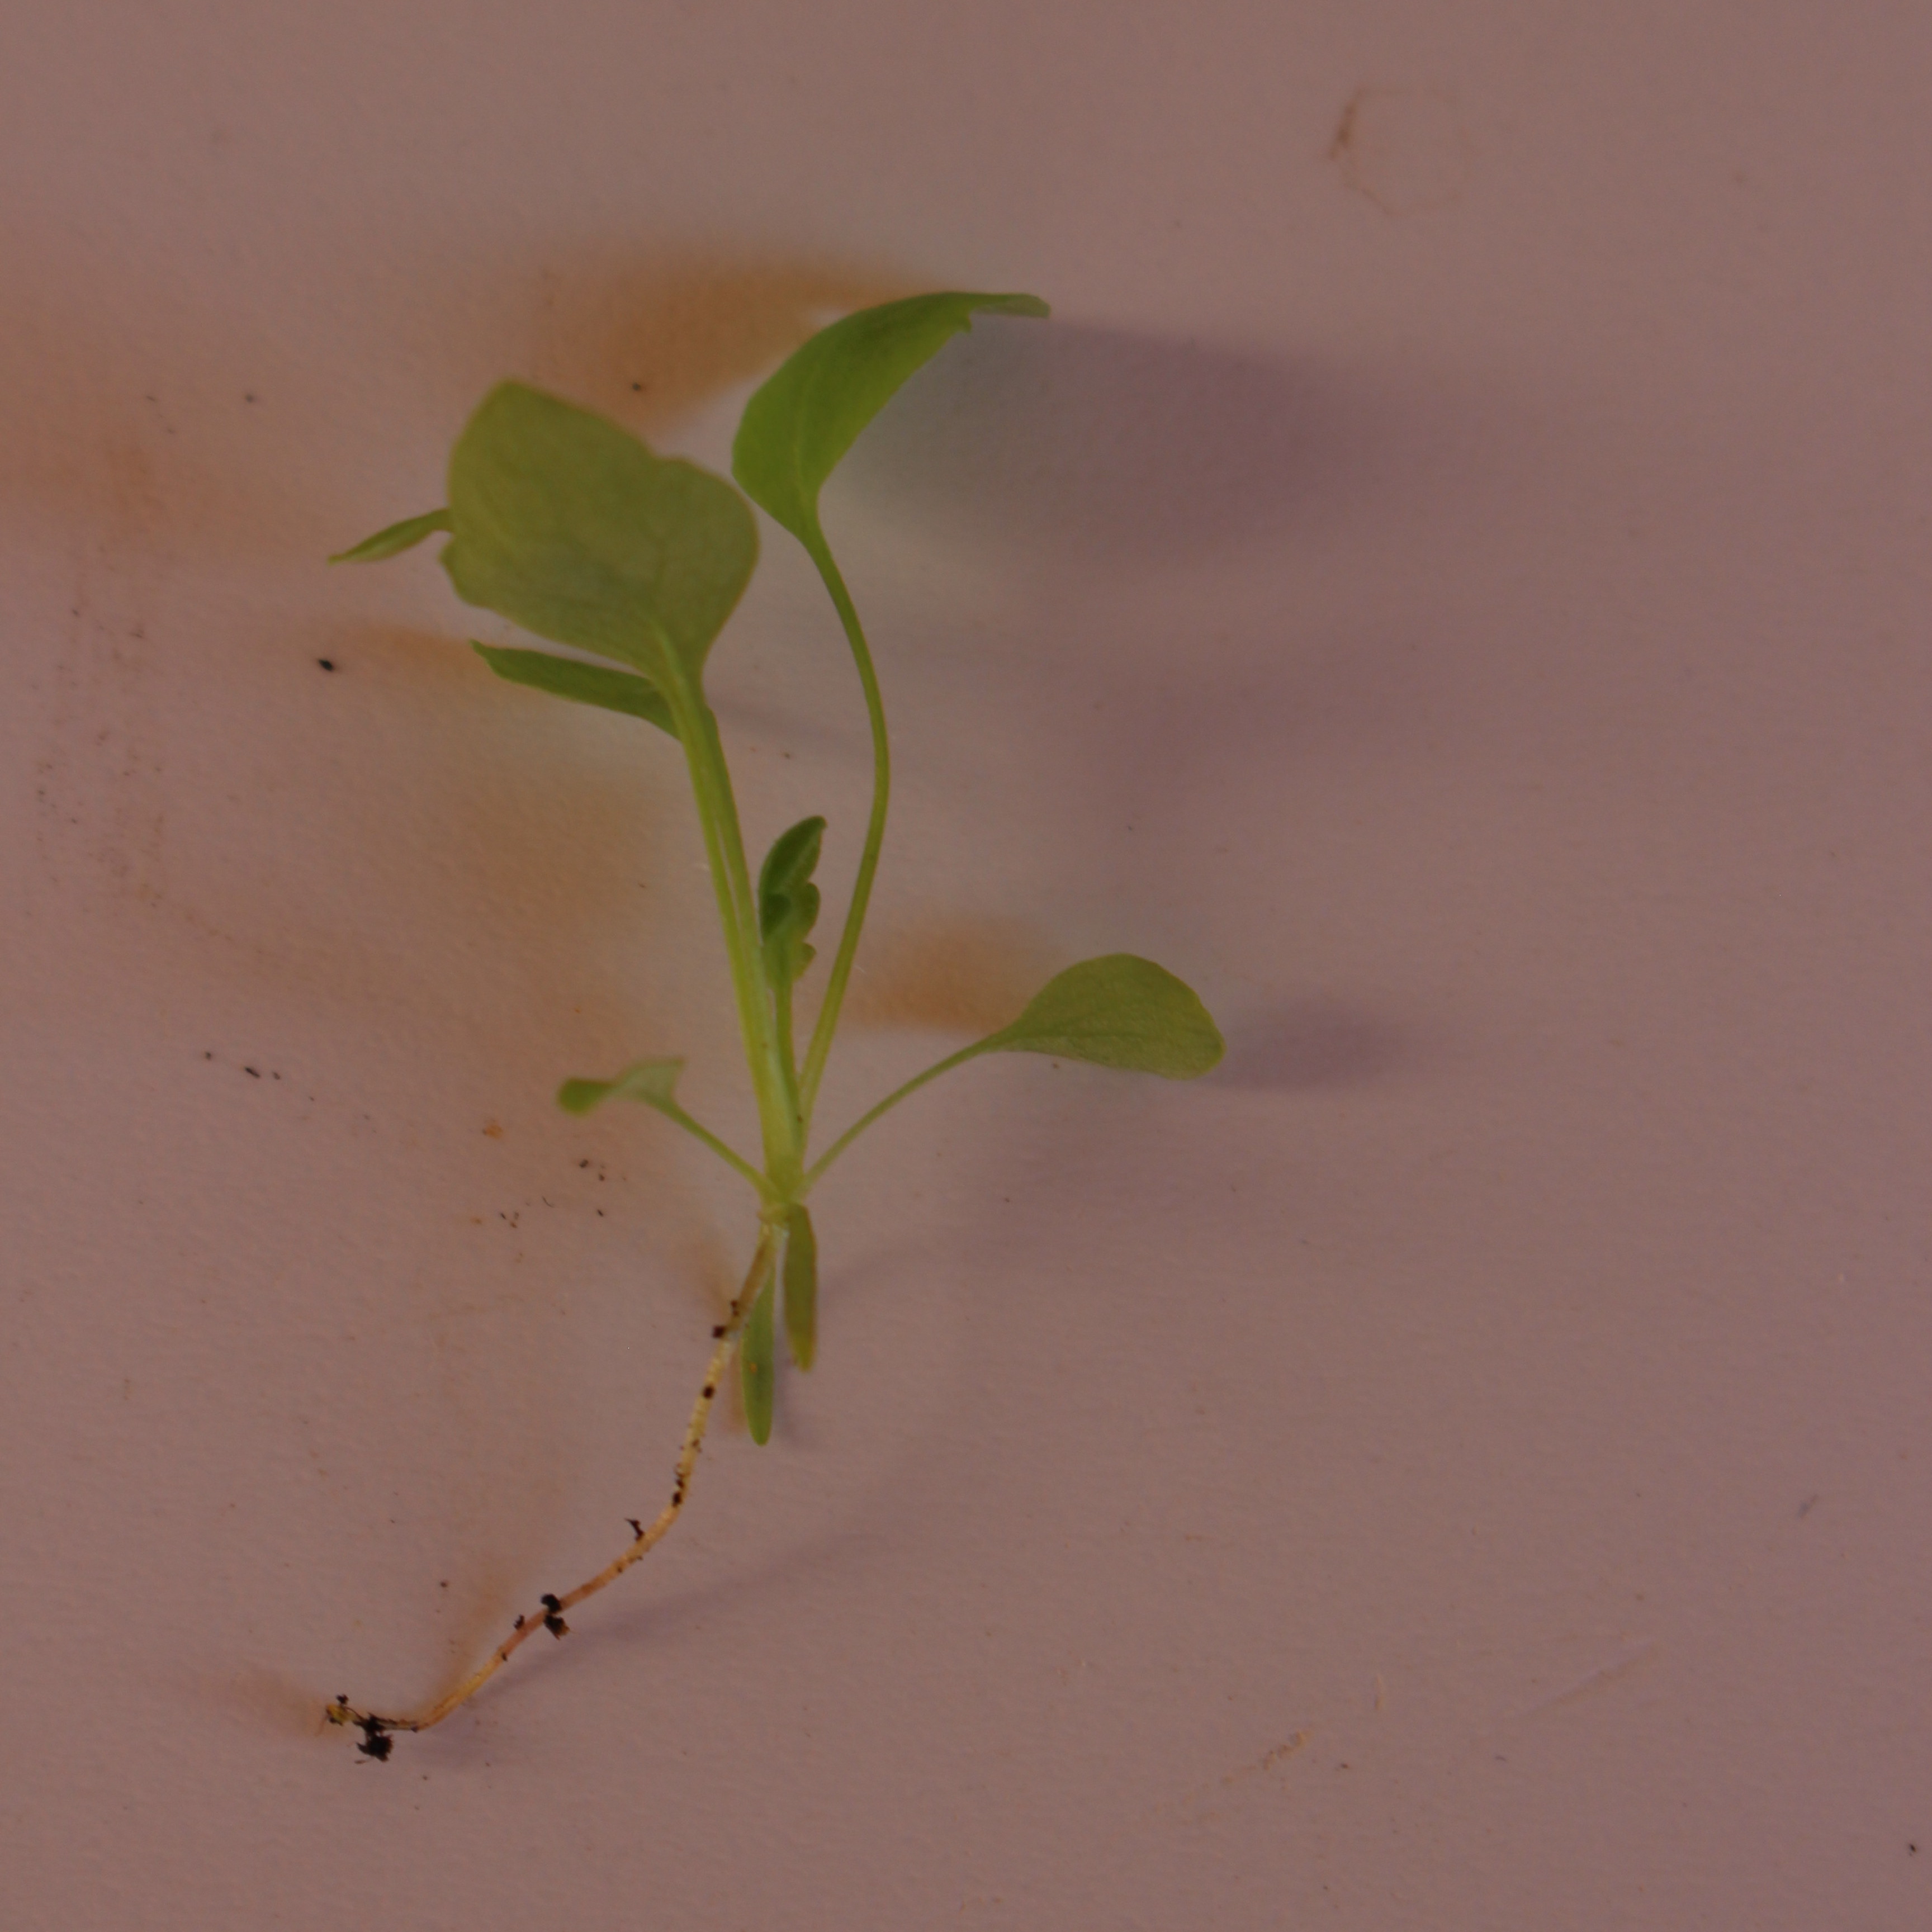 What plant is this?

Papaver rhoeas
